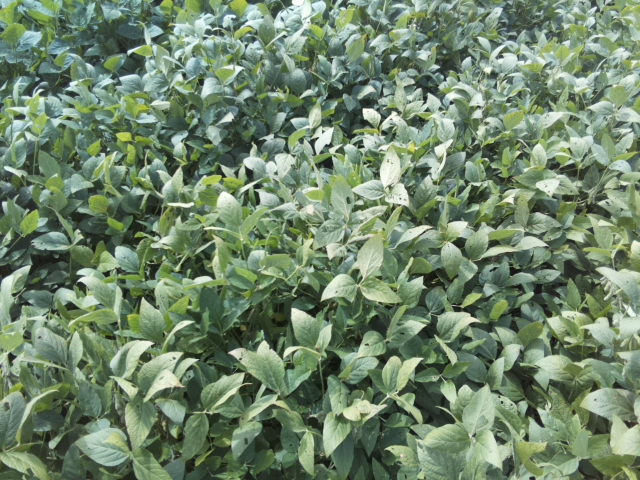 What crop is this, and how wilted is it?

soybean, leaflets folding inward at secondary pulvinus with no turgor loss in leaflets or petioles
